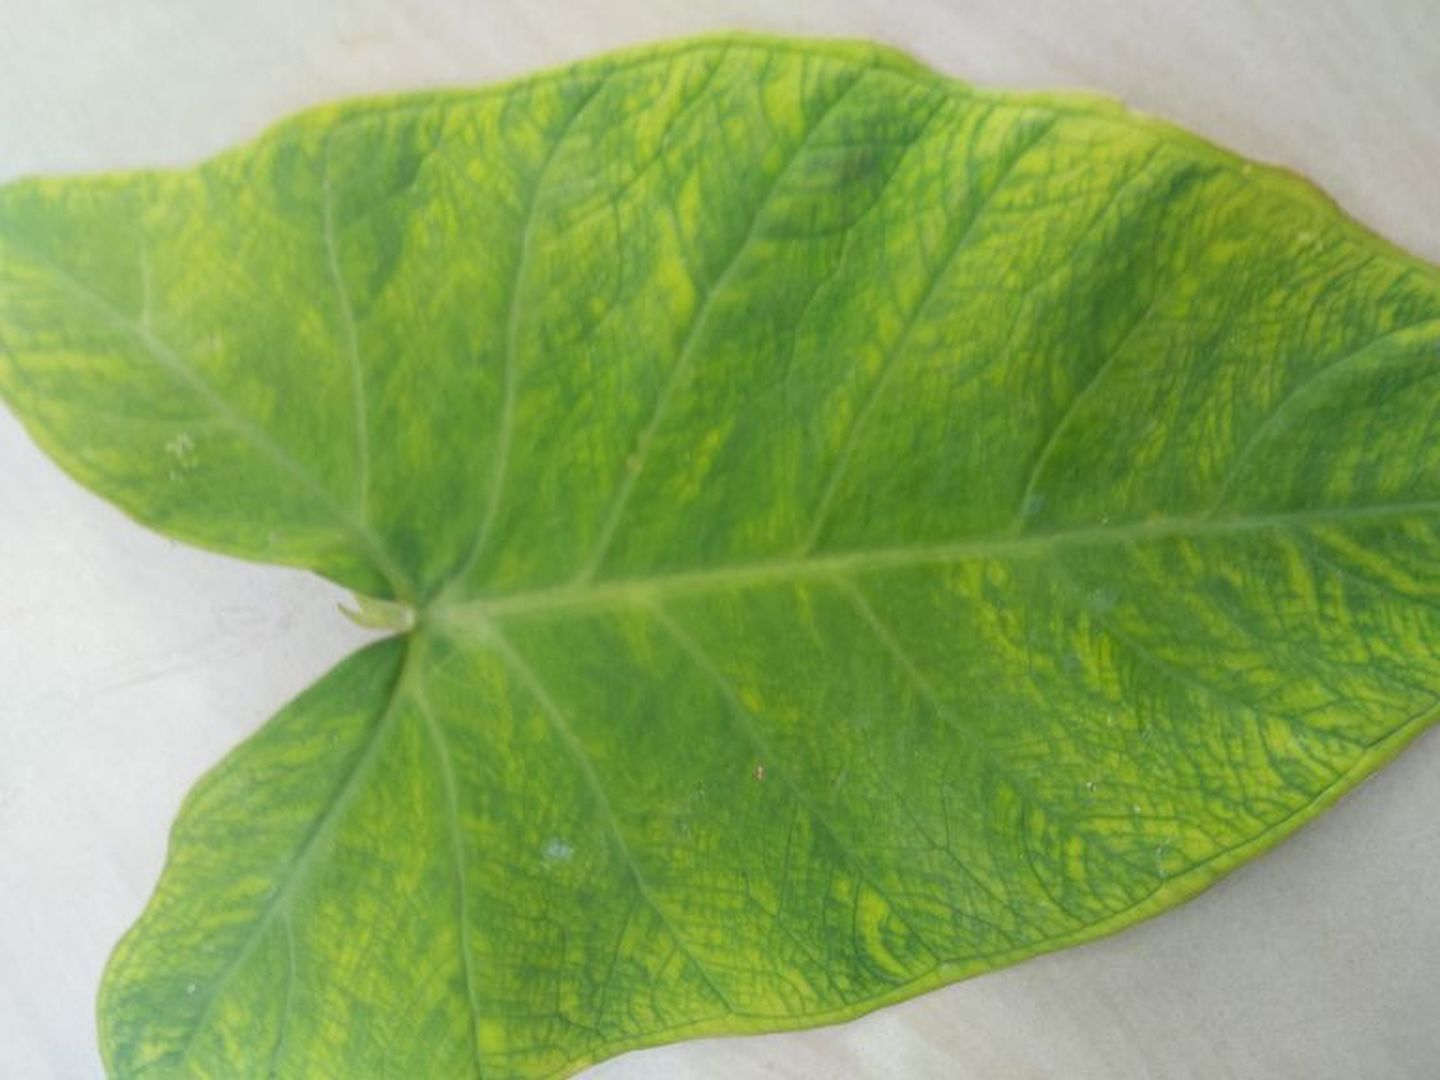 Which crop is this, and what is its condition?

taro, mosaic
